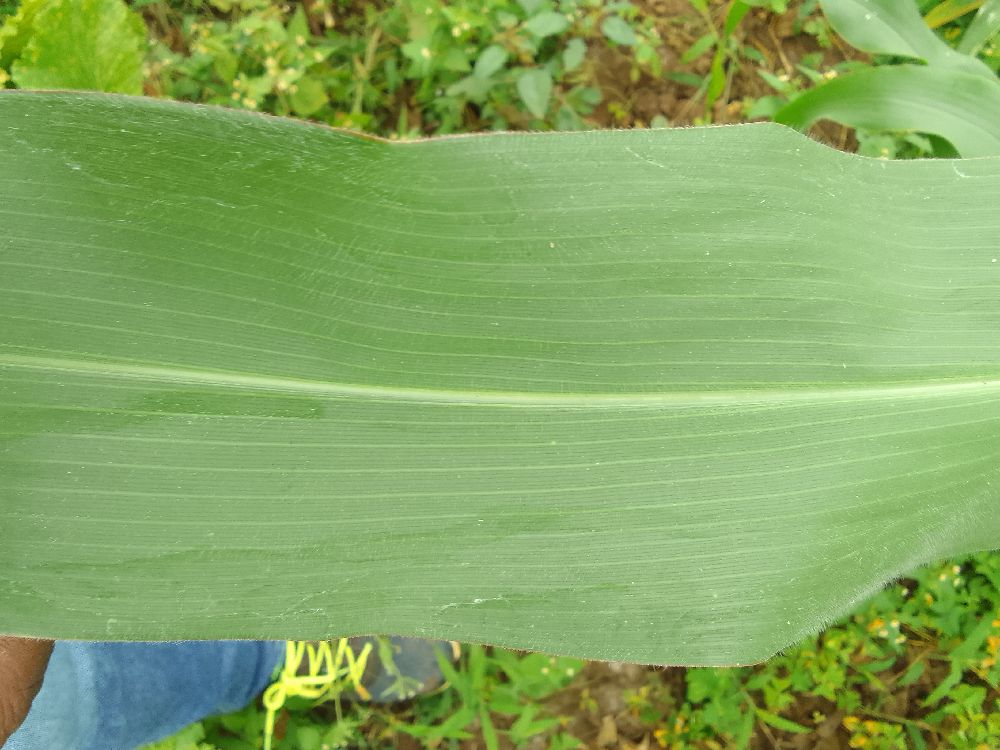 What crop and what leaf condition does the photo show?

maize, healthy
